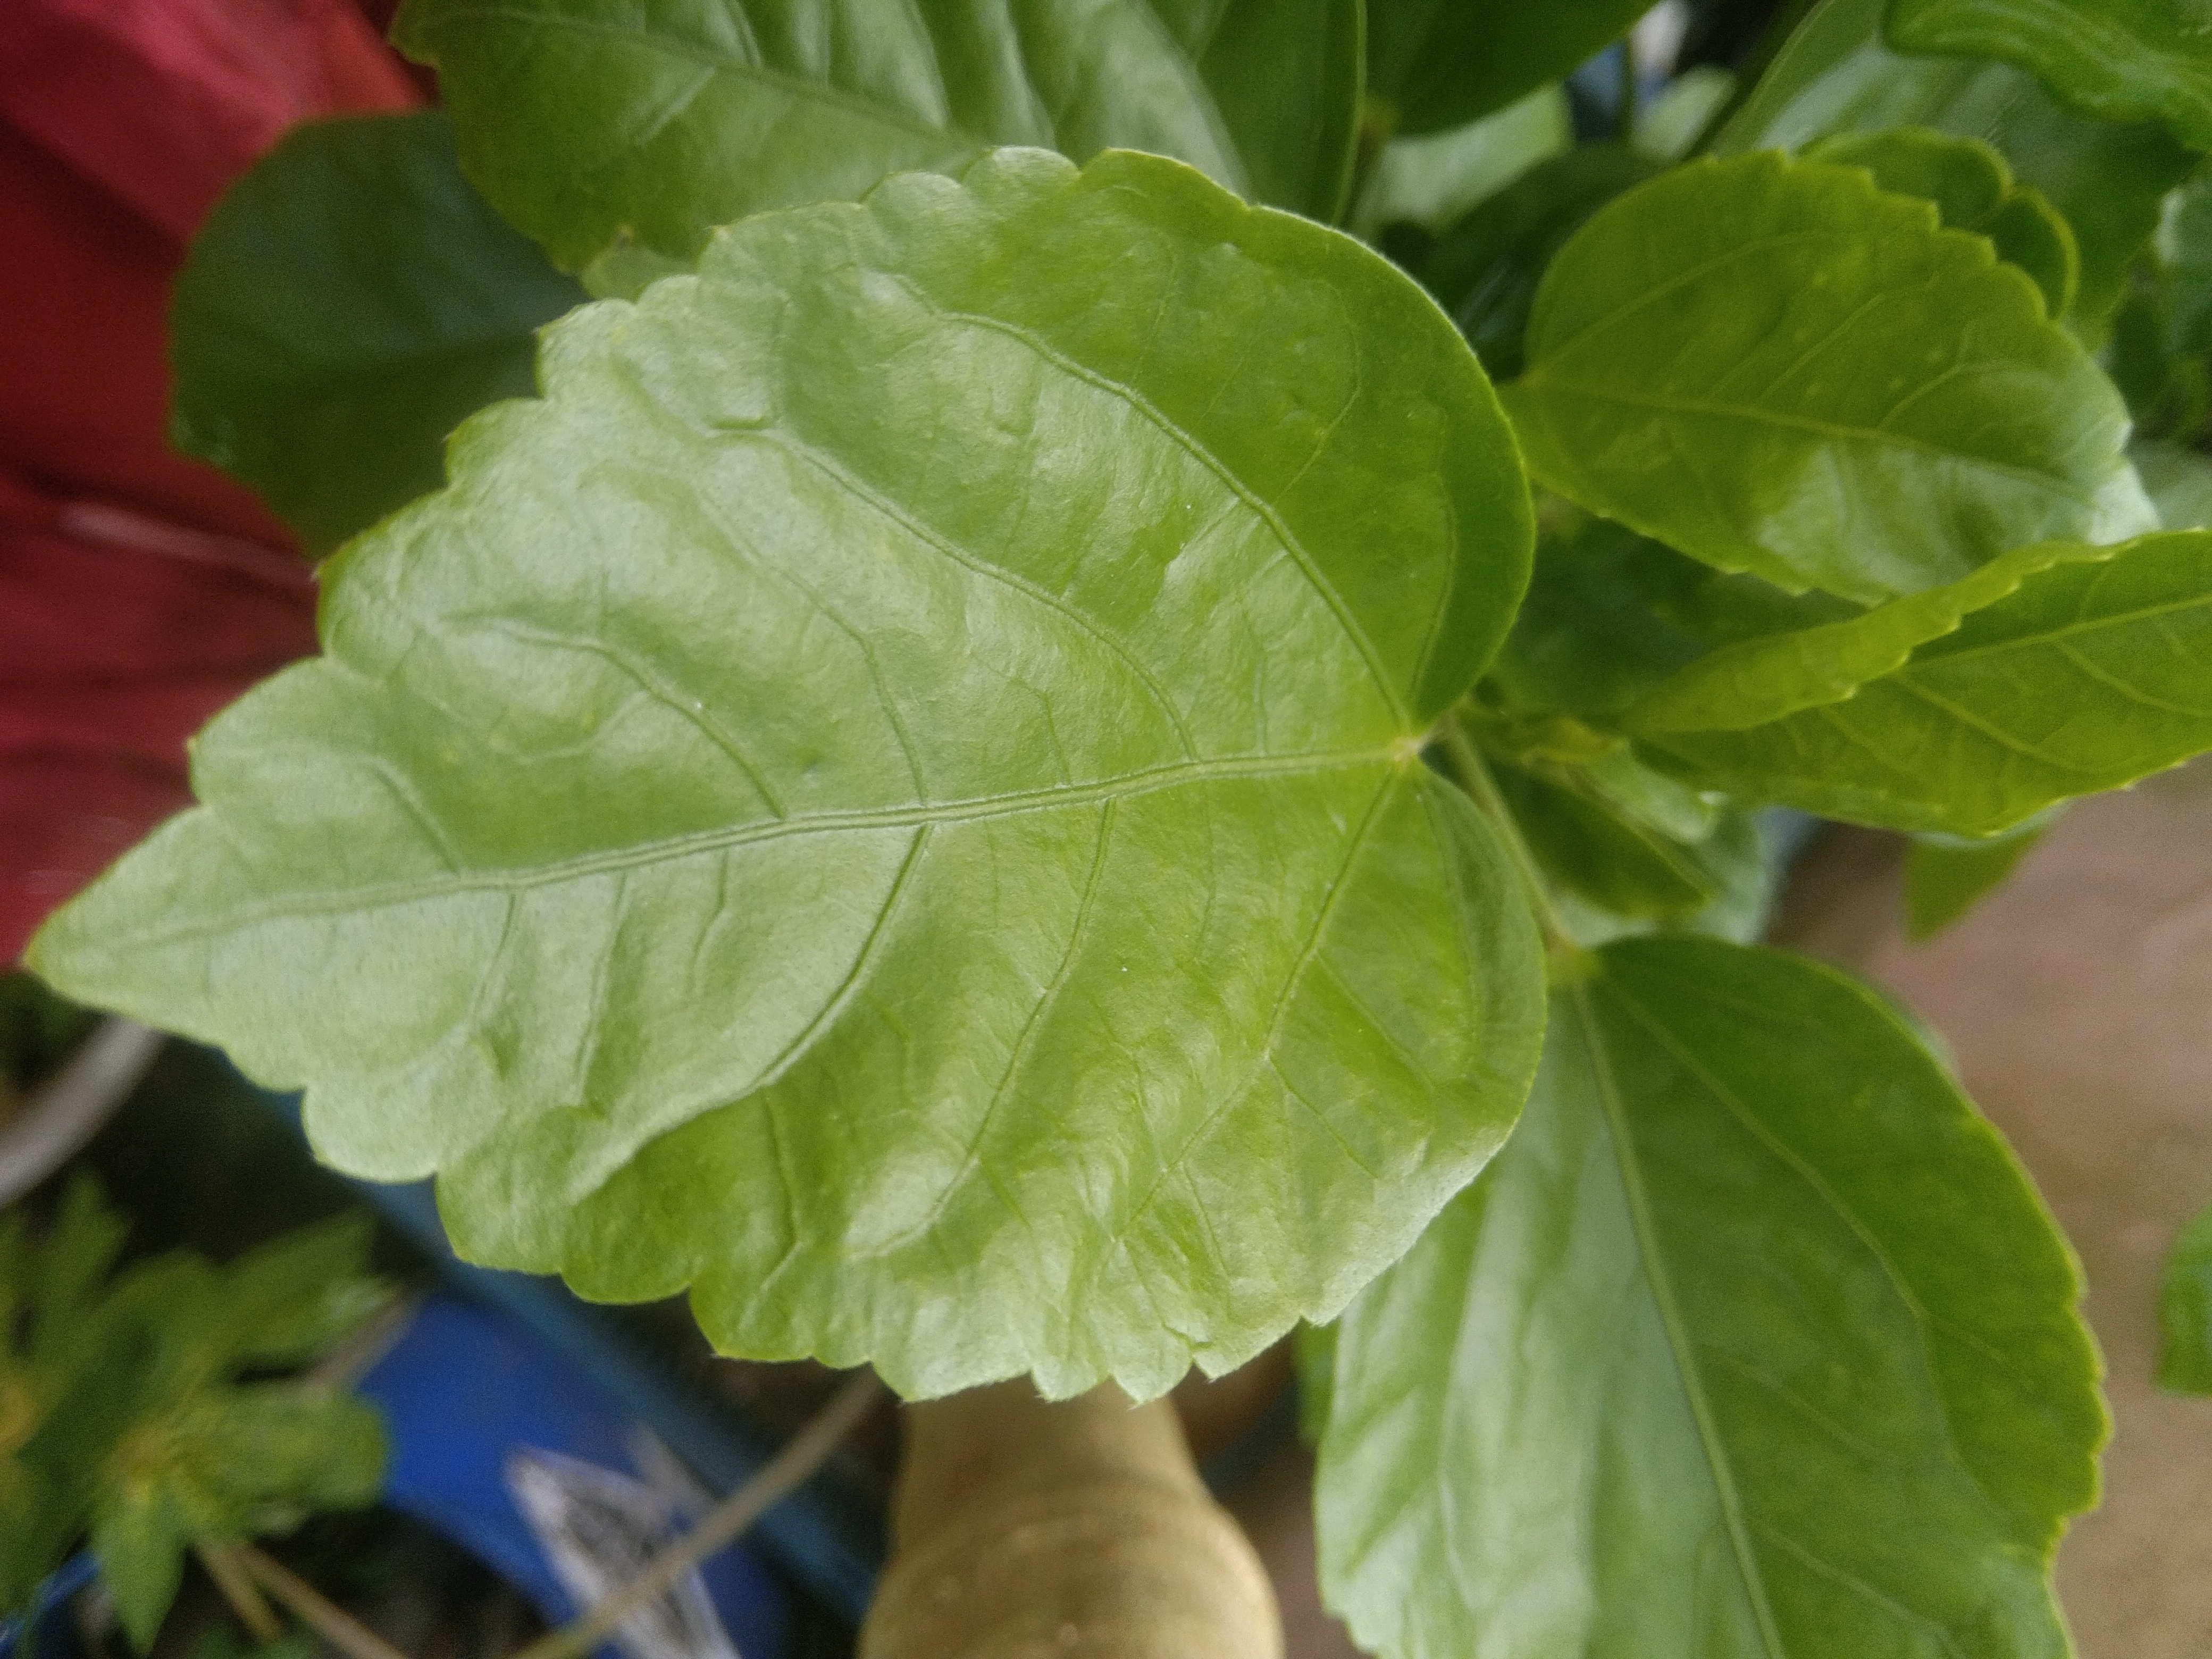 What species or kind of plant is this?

hibiscus
